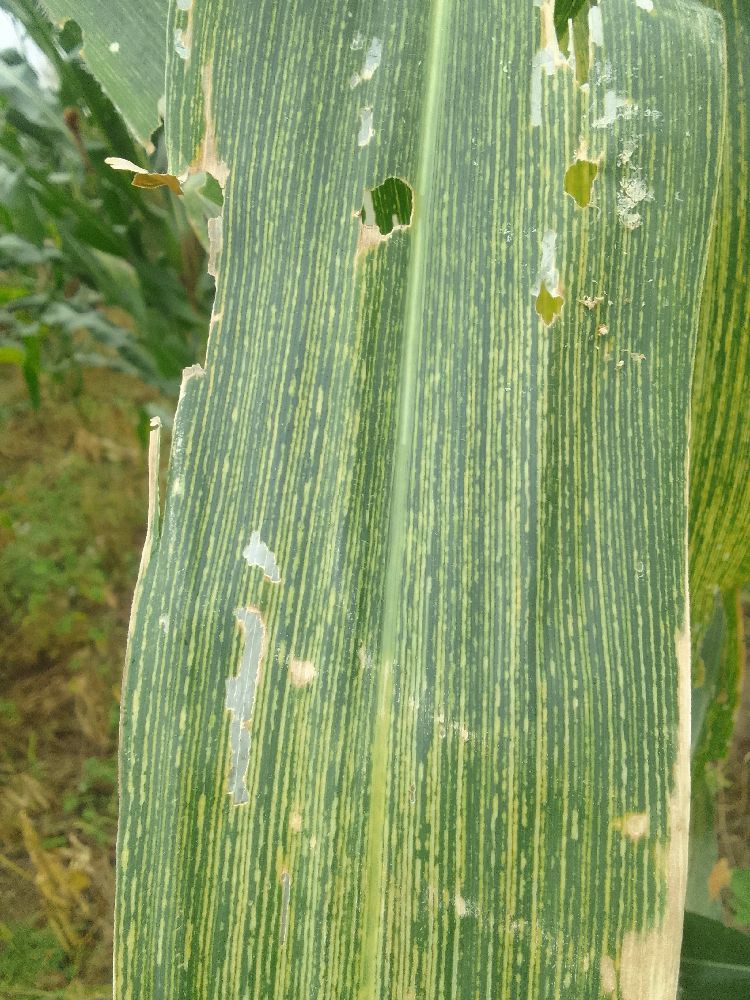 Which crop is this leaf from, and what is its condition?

maize, maize streak virus
